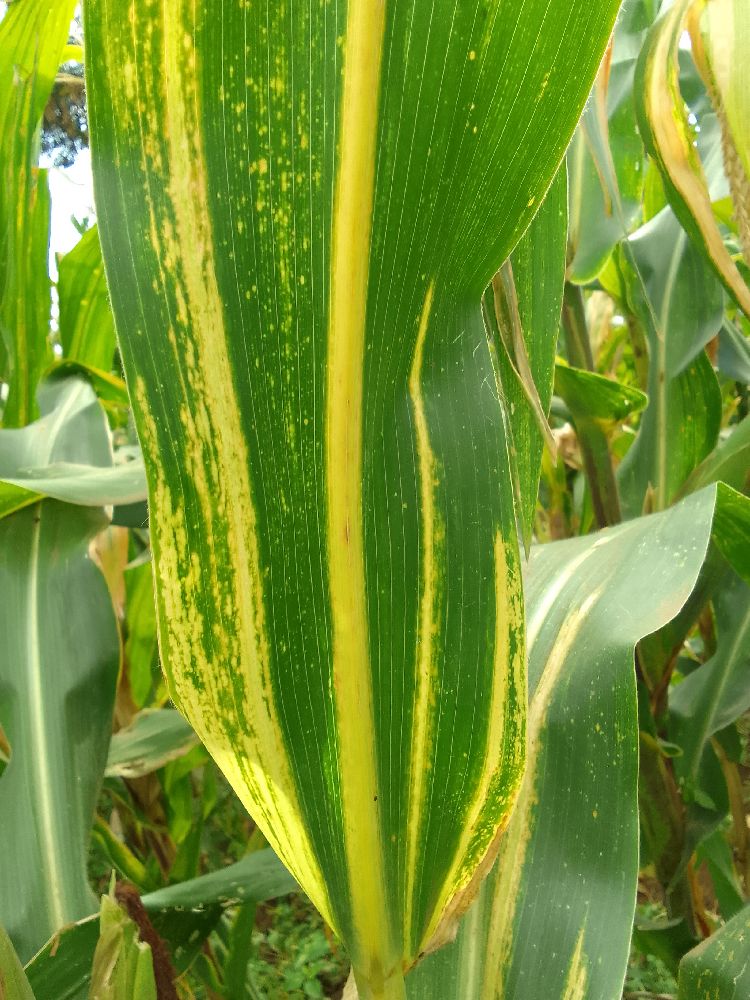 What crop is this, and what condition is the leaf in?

maize, maize lethal necrosis
